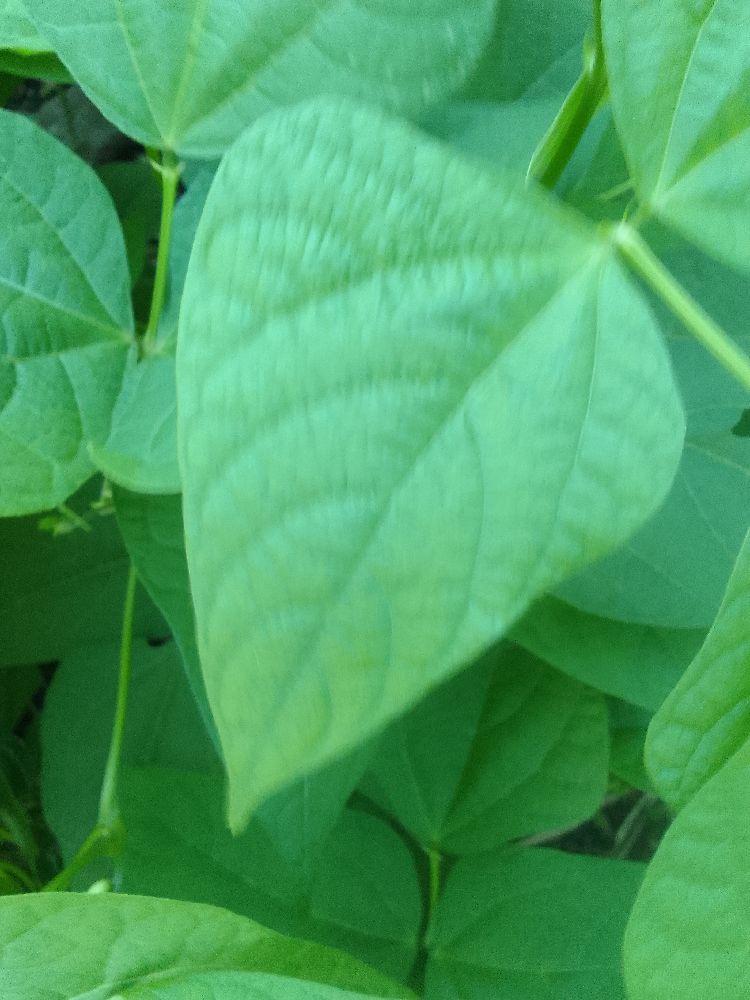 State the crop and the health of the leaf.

common bean, healthy
